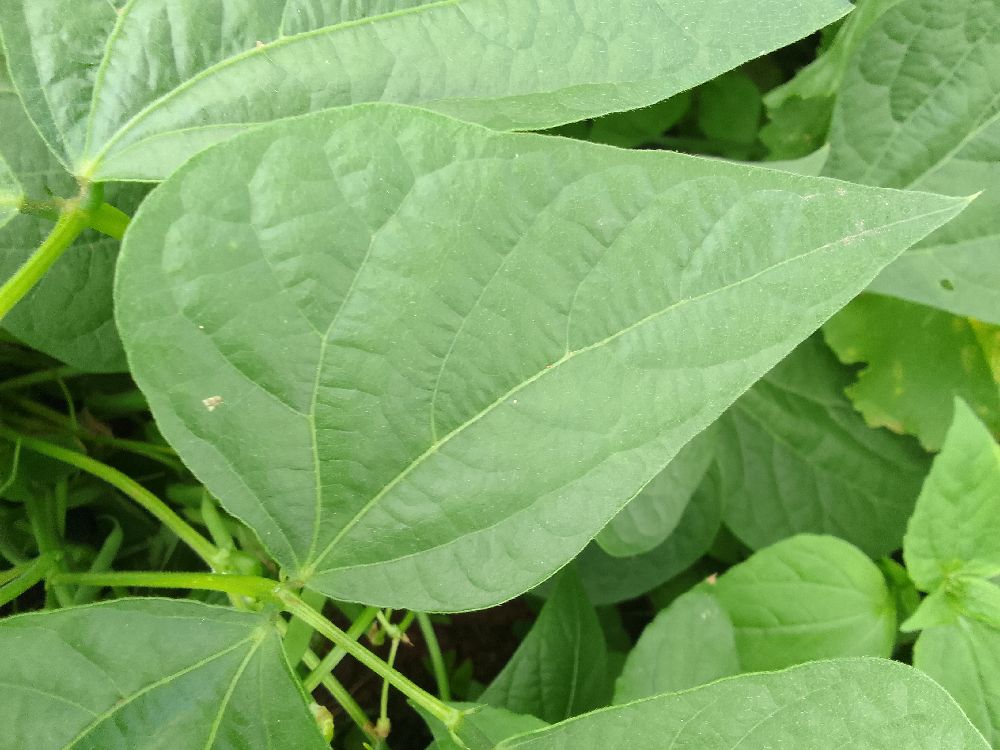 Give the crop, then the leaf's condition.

common bean, healthy
